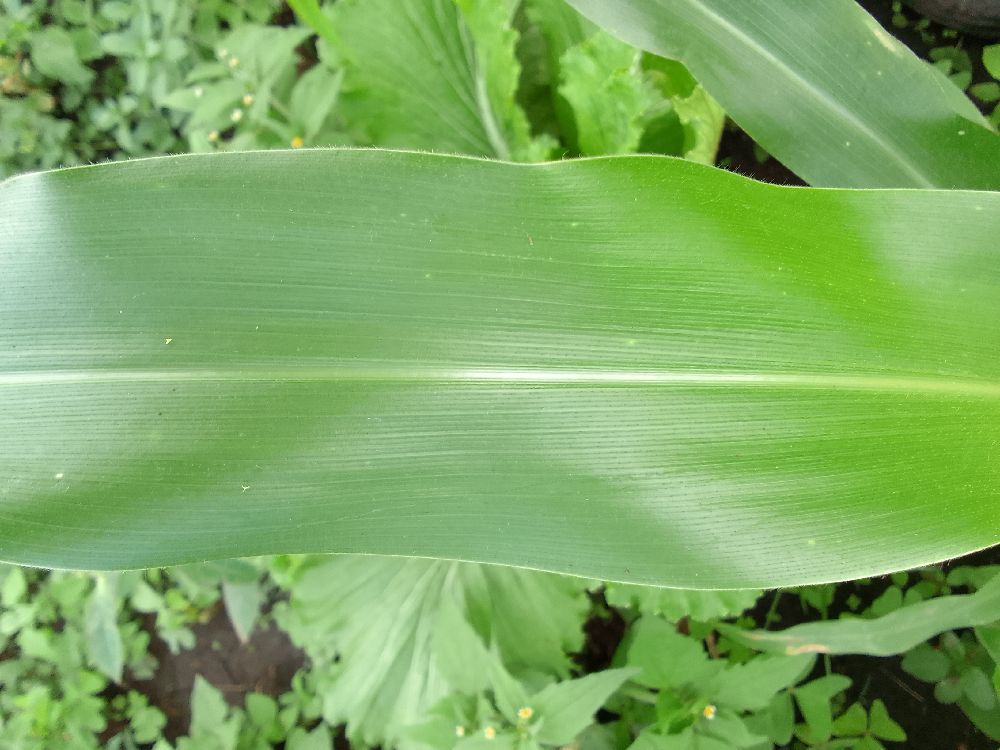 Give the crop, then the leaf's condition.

maize, healthy
